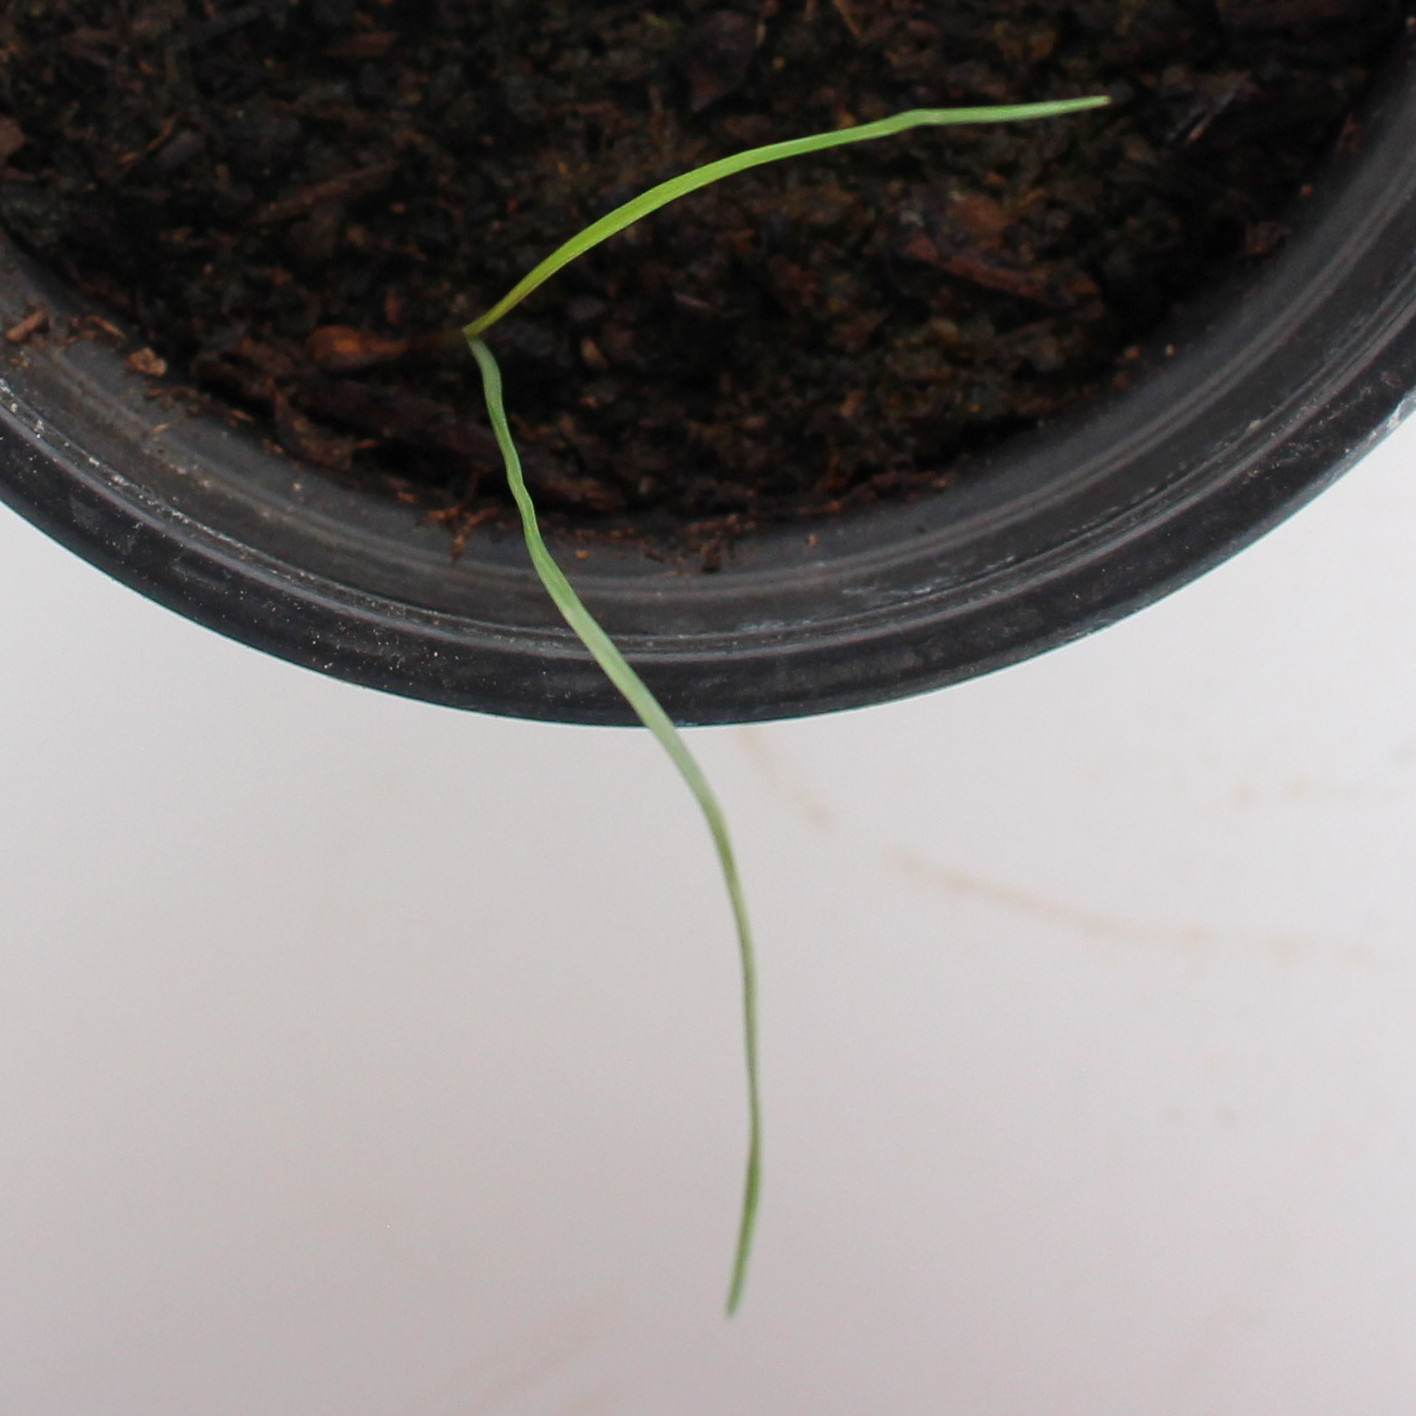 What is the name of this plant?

Lolium multiflorum
